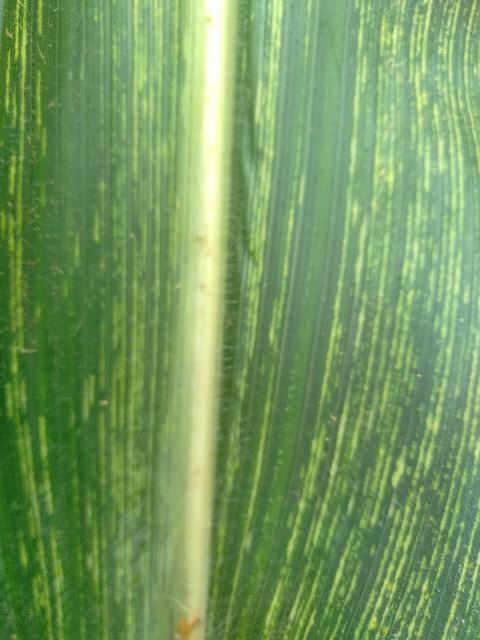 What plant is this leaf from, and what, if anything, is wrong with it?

maize, maize streak virus
